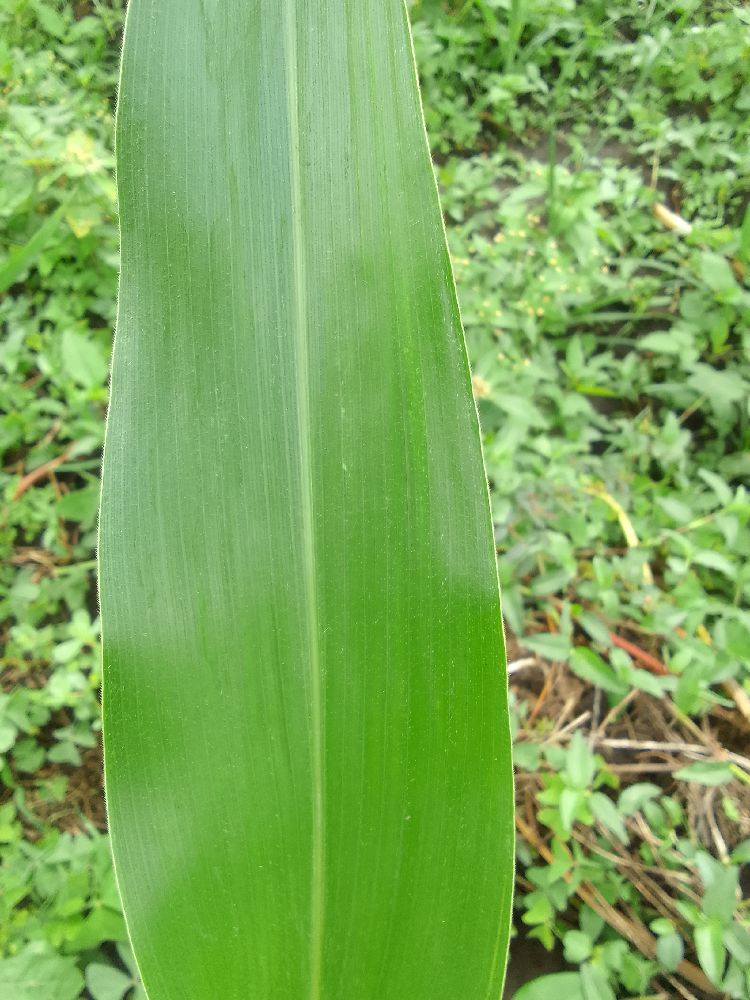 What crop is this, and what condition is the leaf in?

maize, healthy
